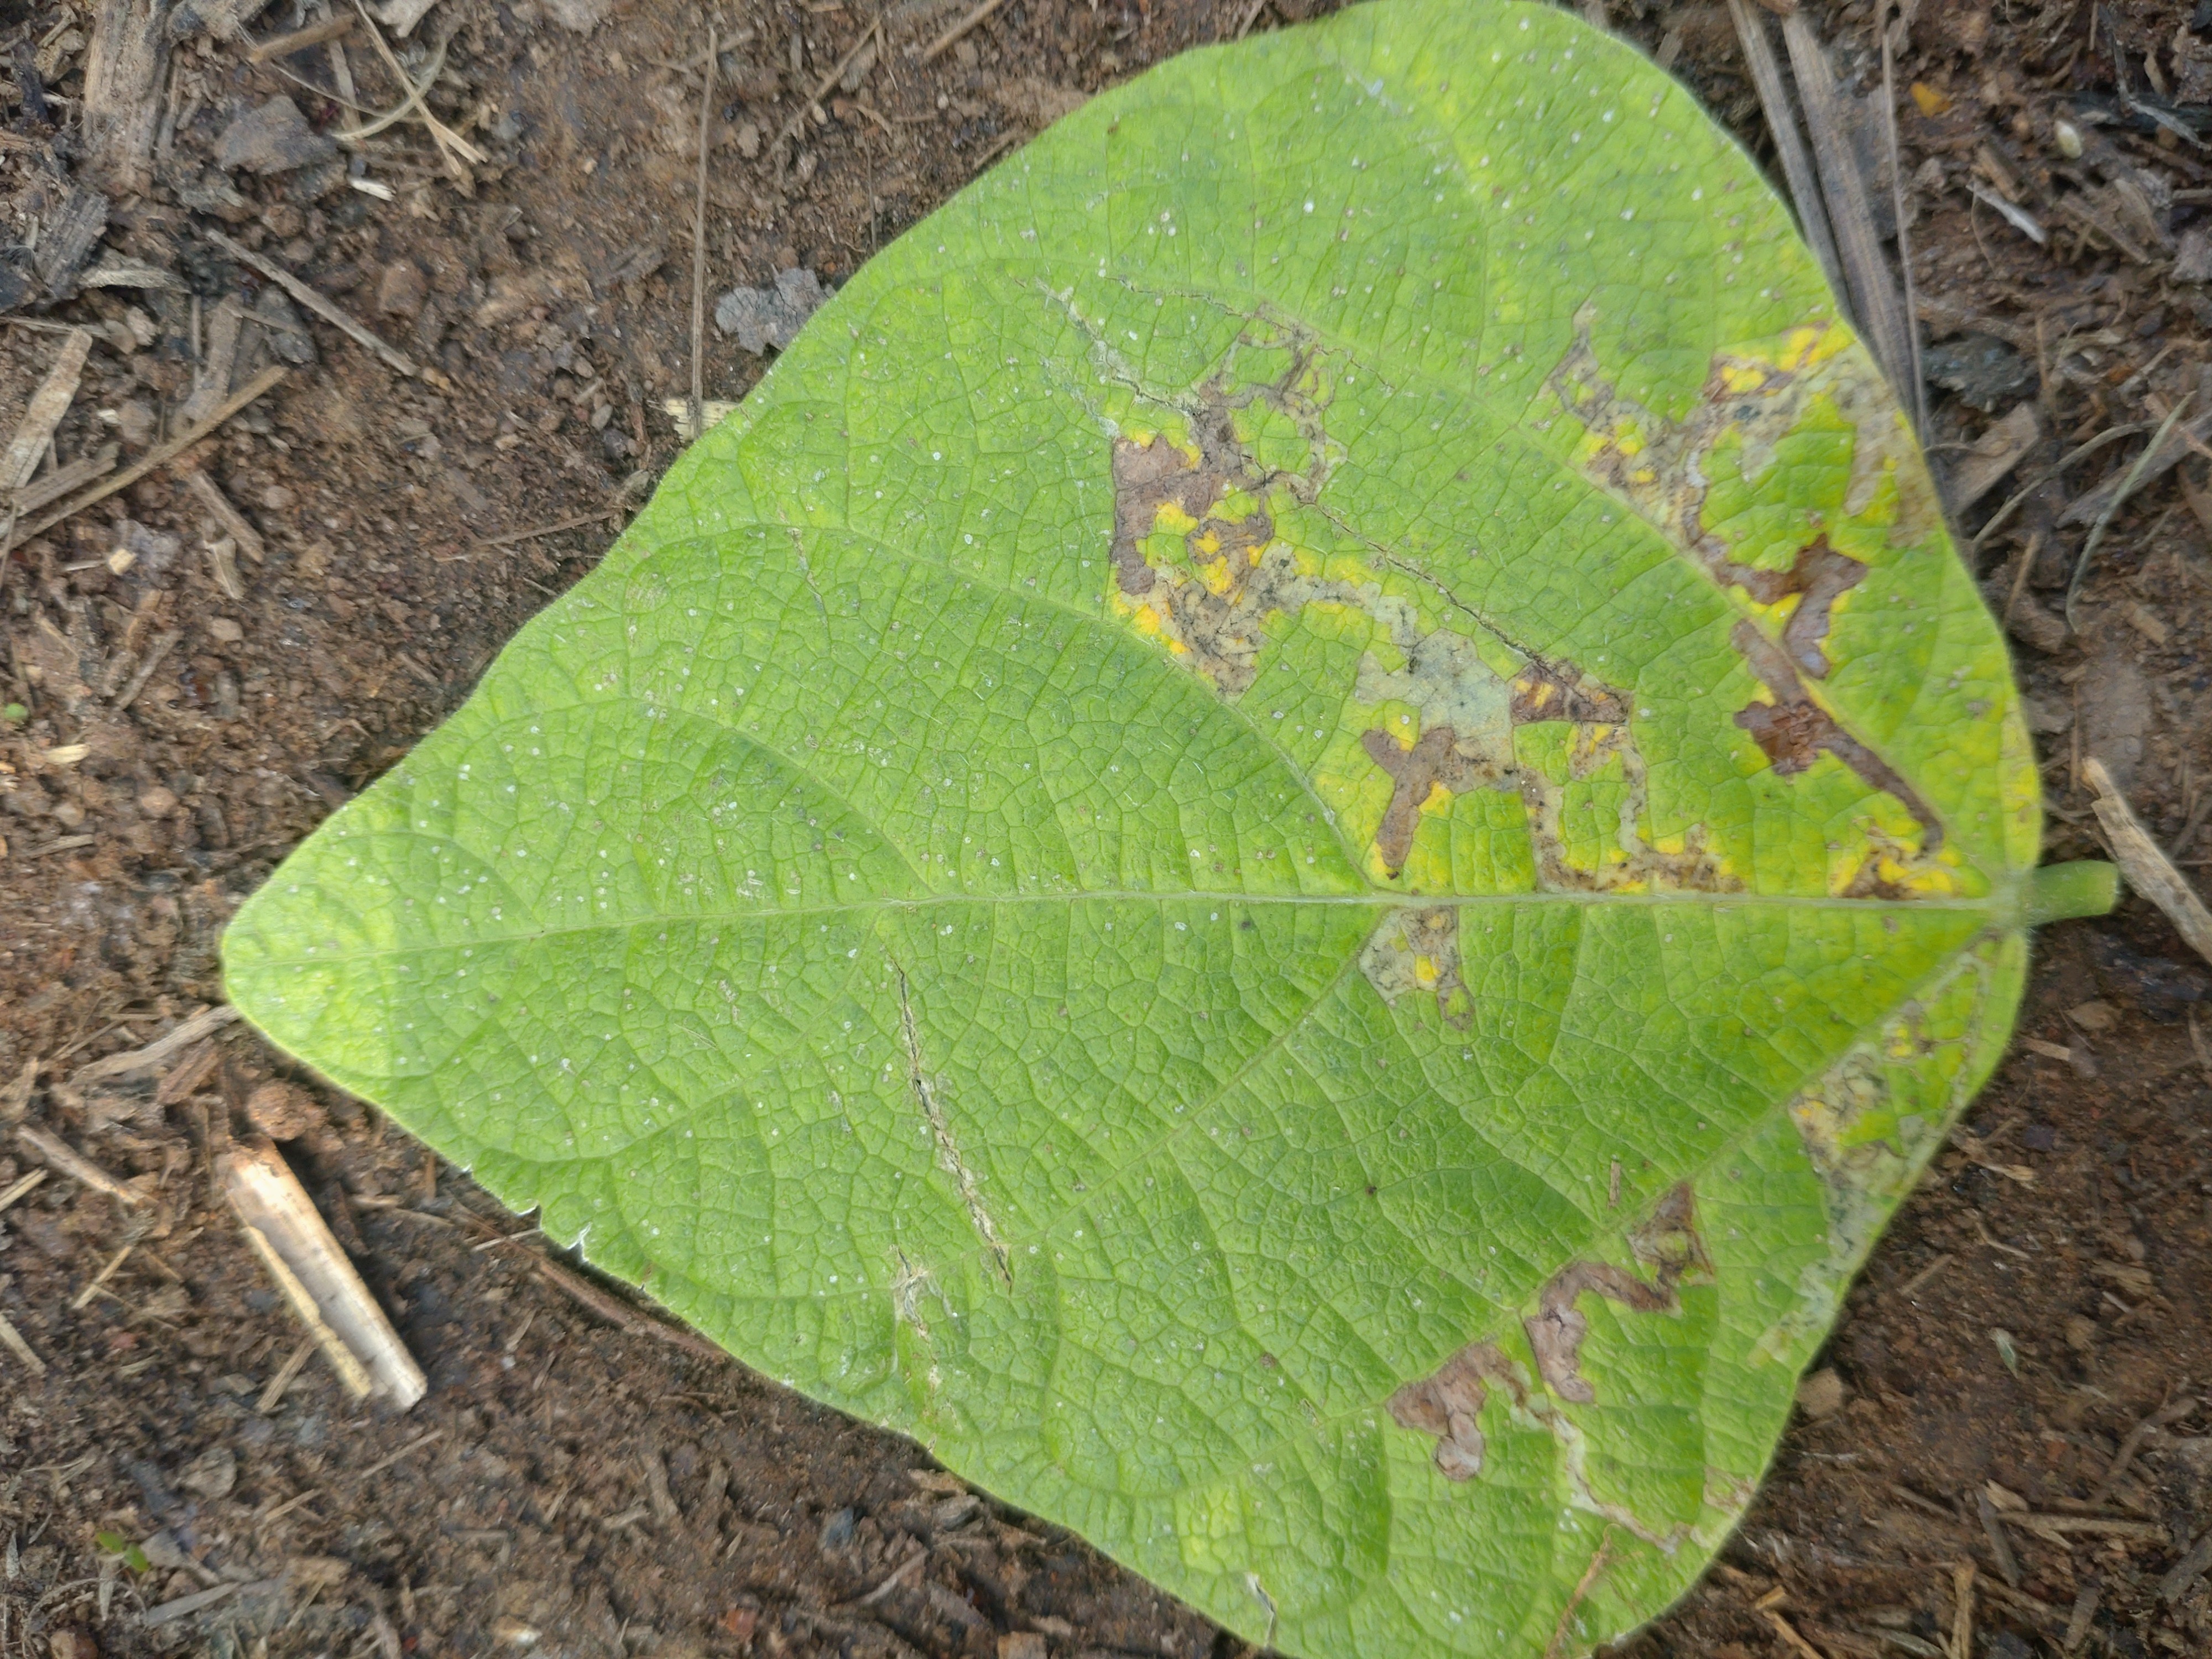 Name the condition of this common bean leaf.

anthracnose
